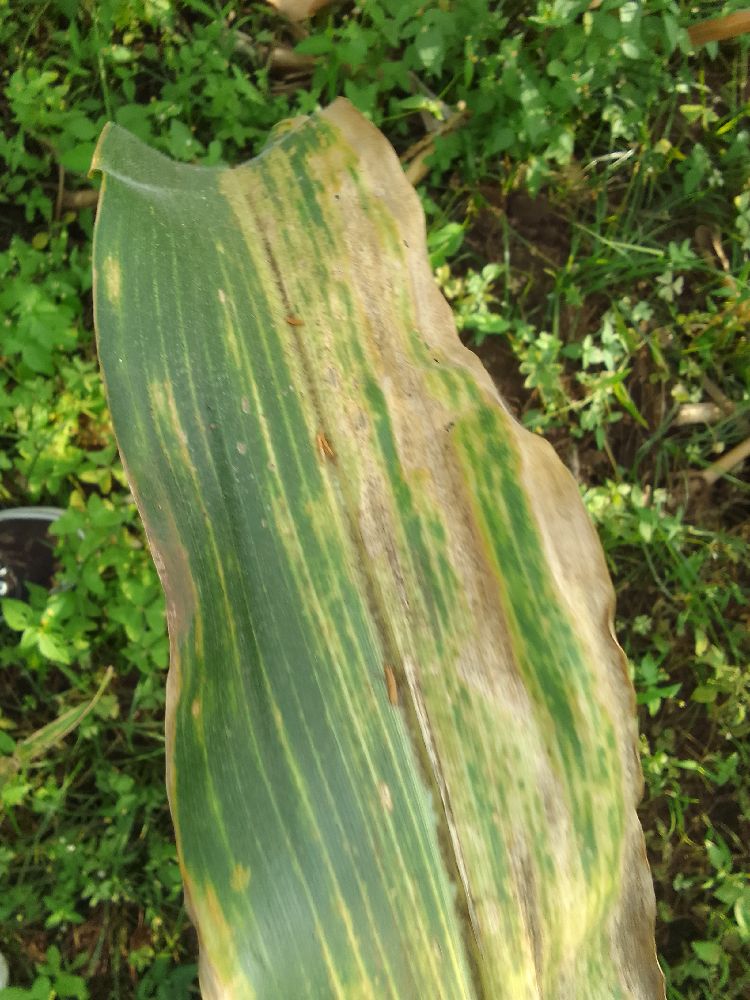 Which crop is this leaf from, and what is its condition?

maize, maize lethal necrosis
